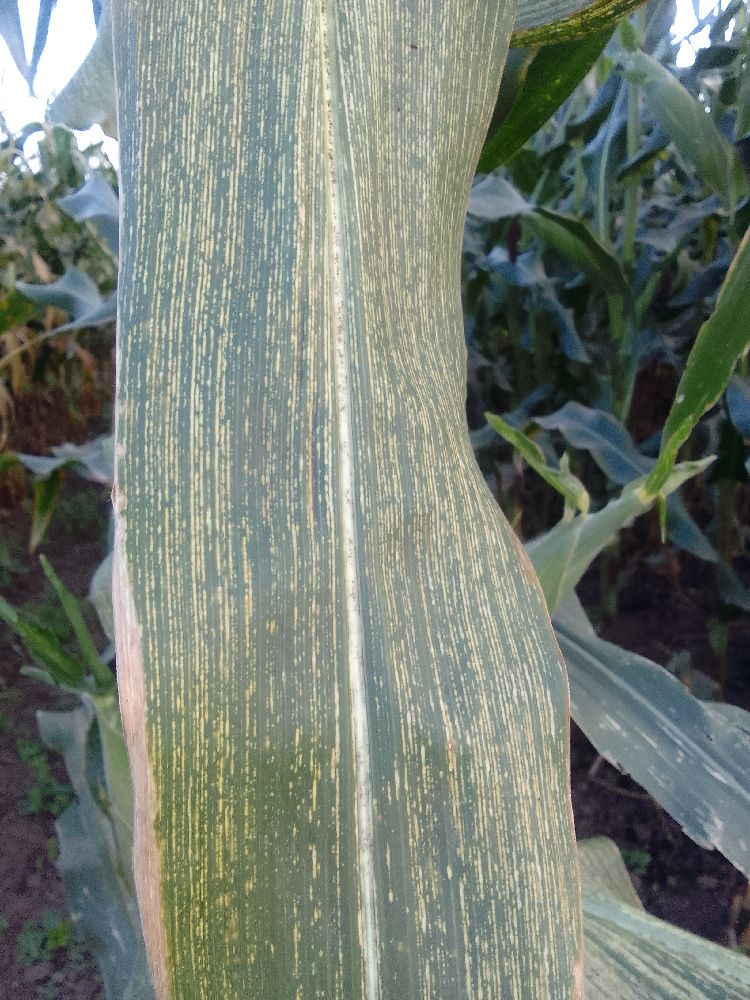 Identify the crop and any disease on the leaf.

maize, maize streak virus
